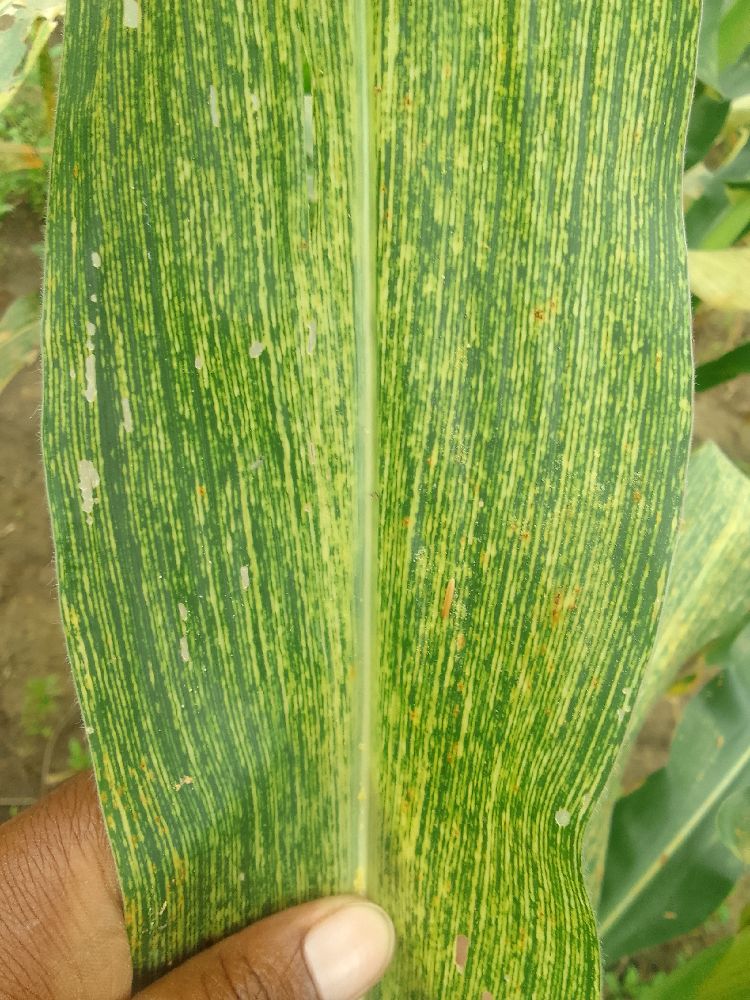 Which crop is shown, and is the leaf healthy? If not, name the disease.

maize, maize streak virus
